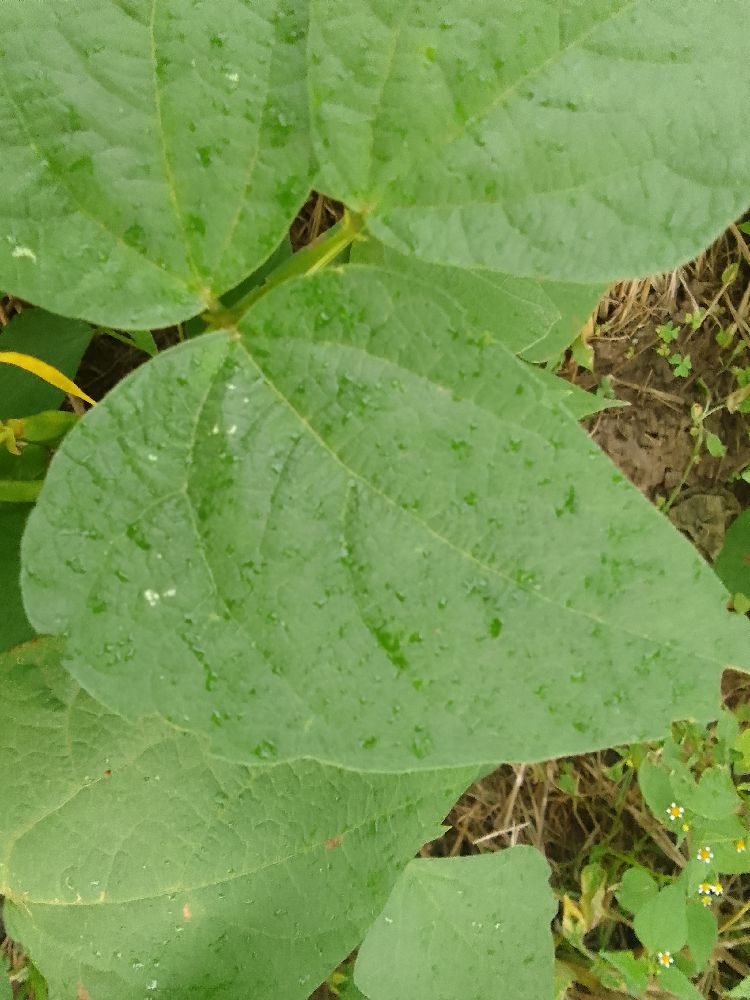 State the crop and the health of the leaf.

common bean, healthy
